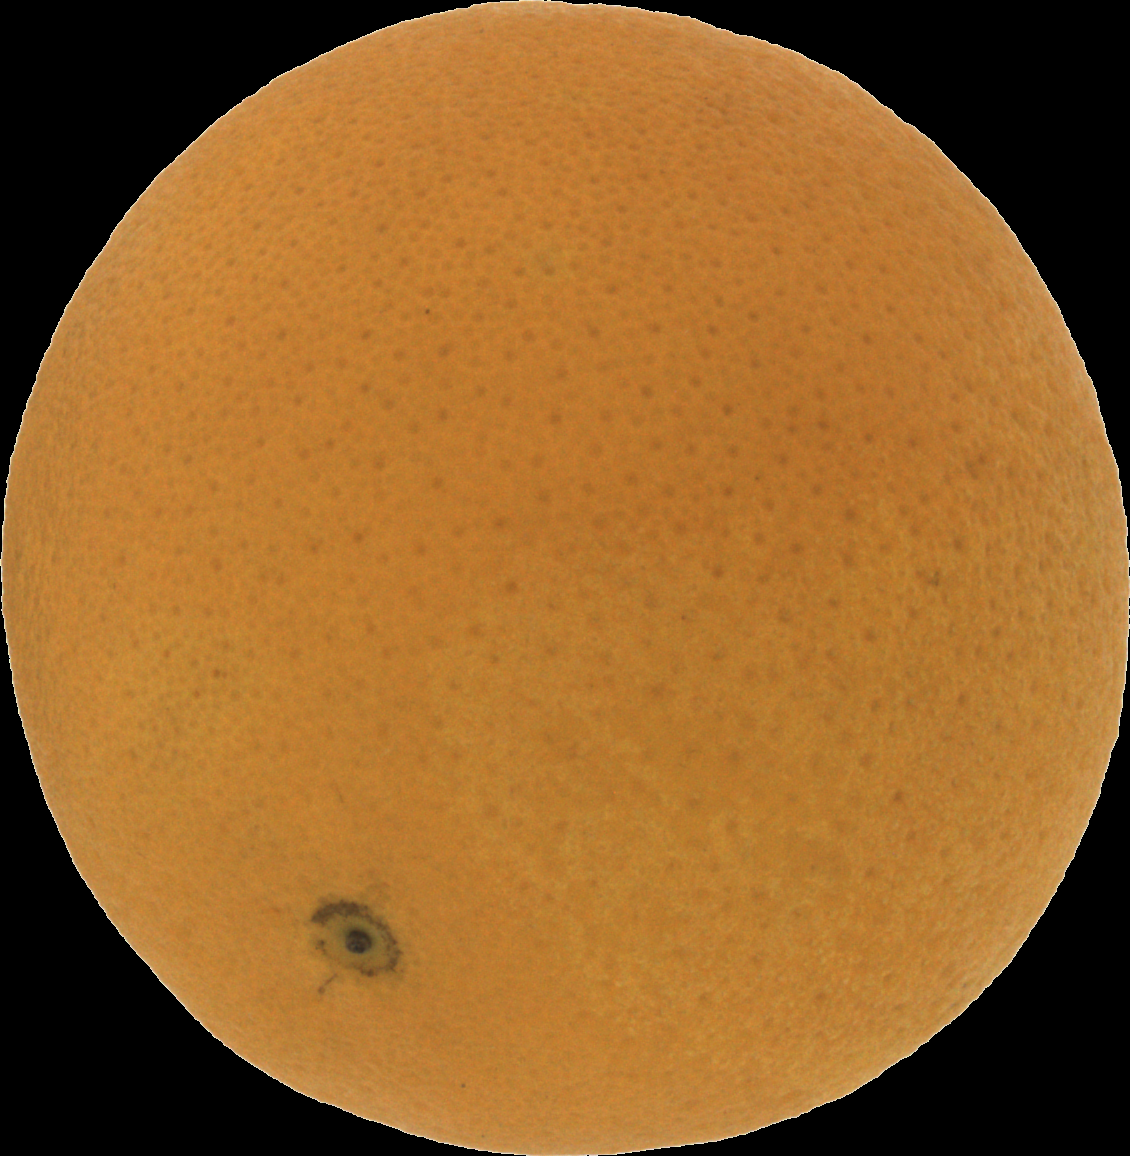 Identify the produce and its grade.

orange, good
